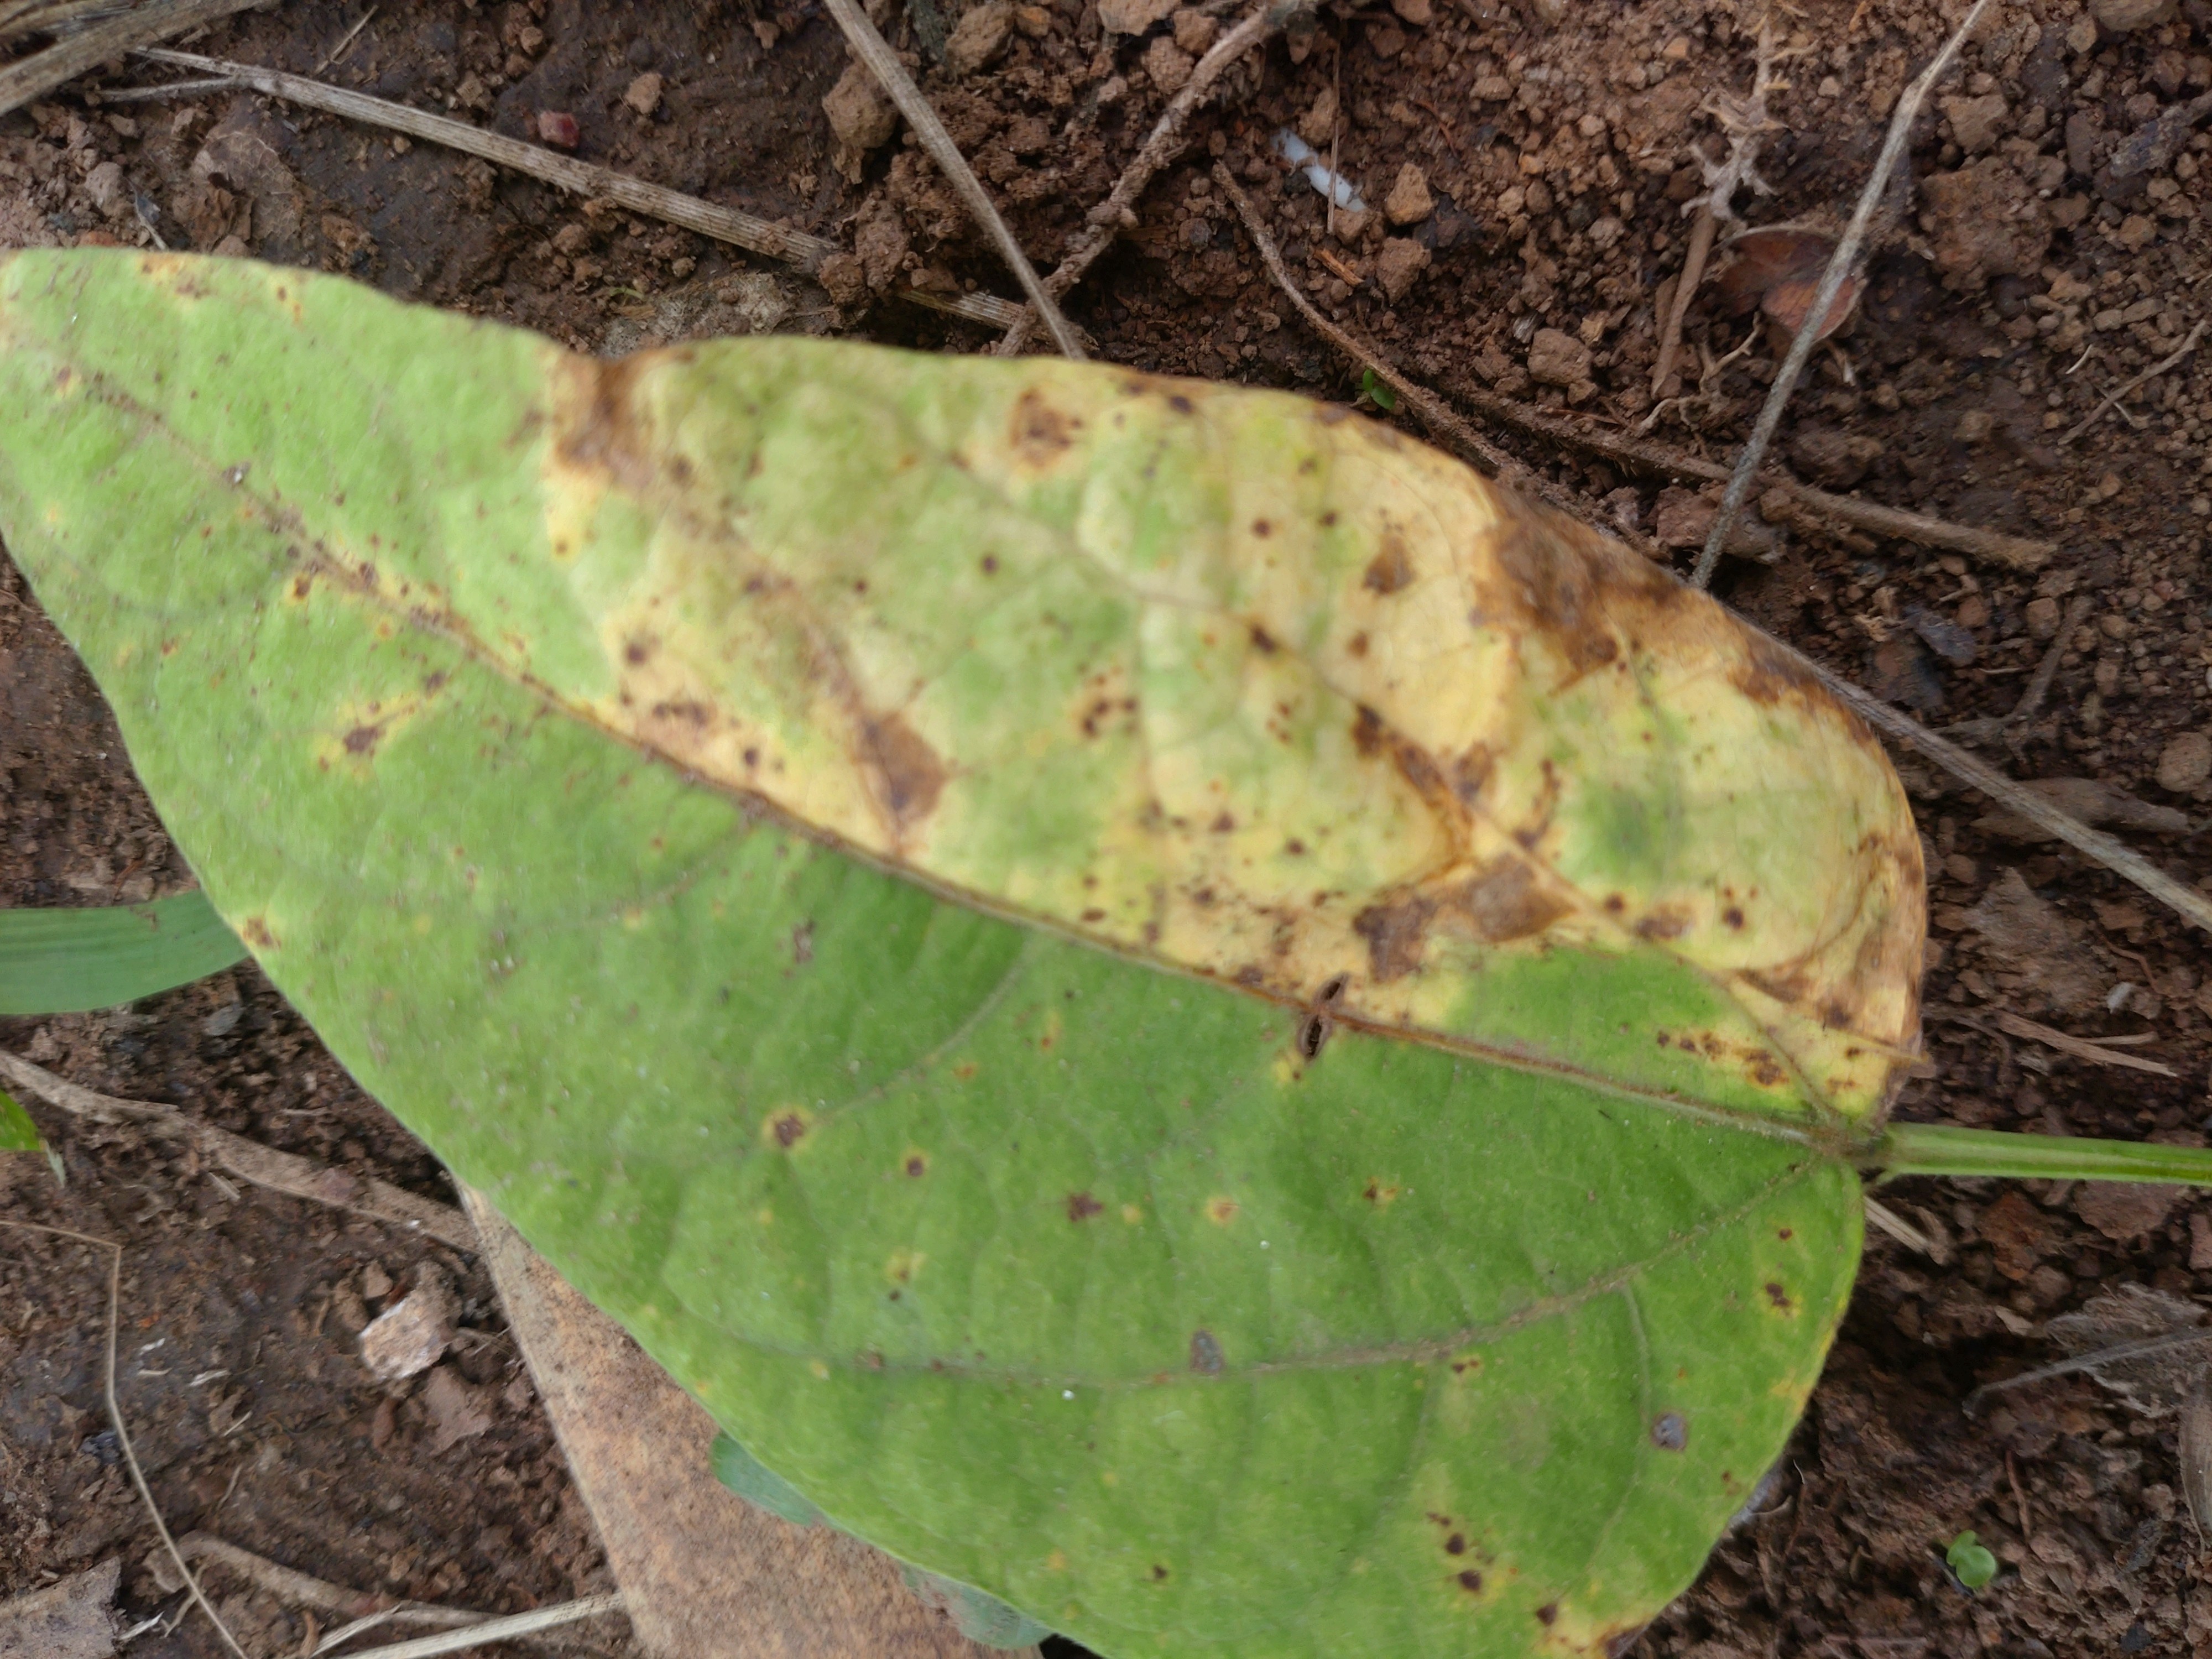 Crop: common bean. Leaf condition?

rust
